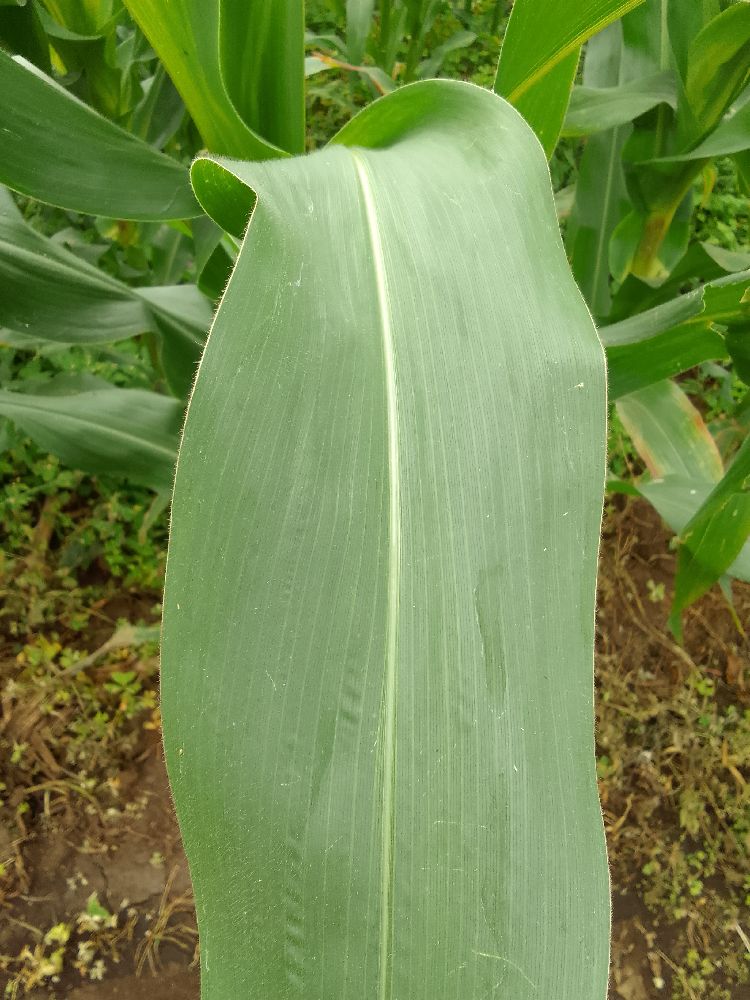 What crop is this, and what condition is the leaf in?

maize, healthy
